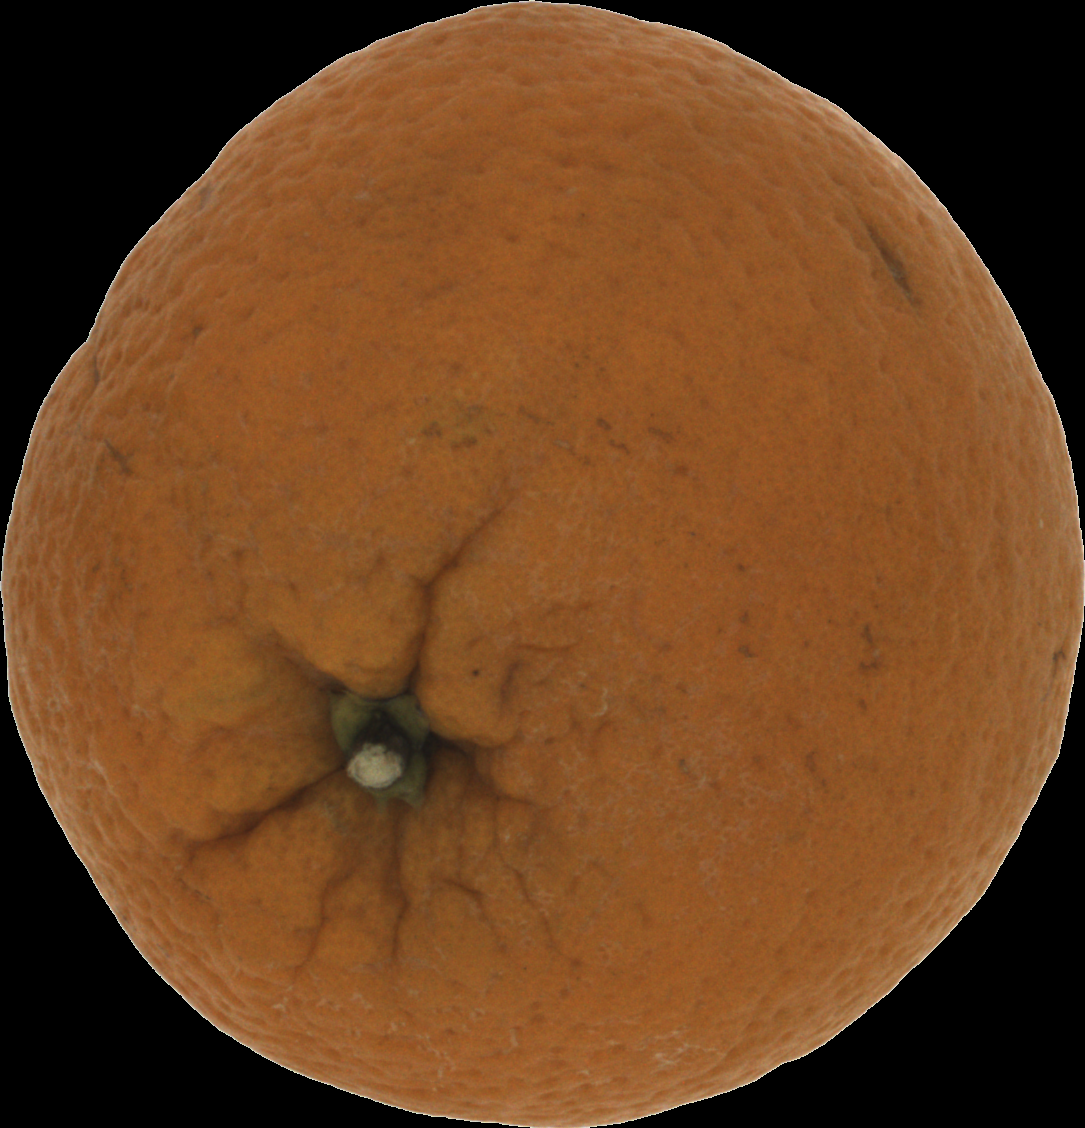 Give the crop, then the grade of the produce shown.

orange, bad
